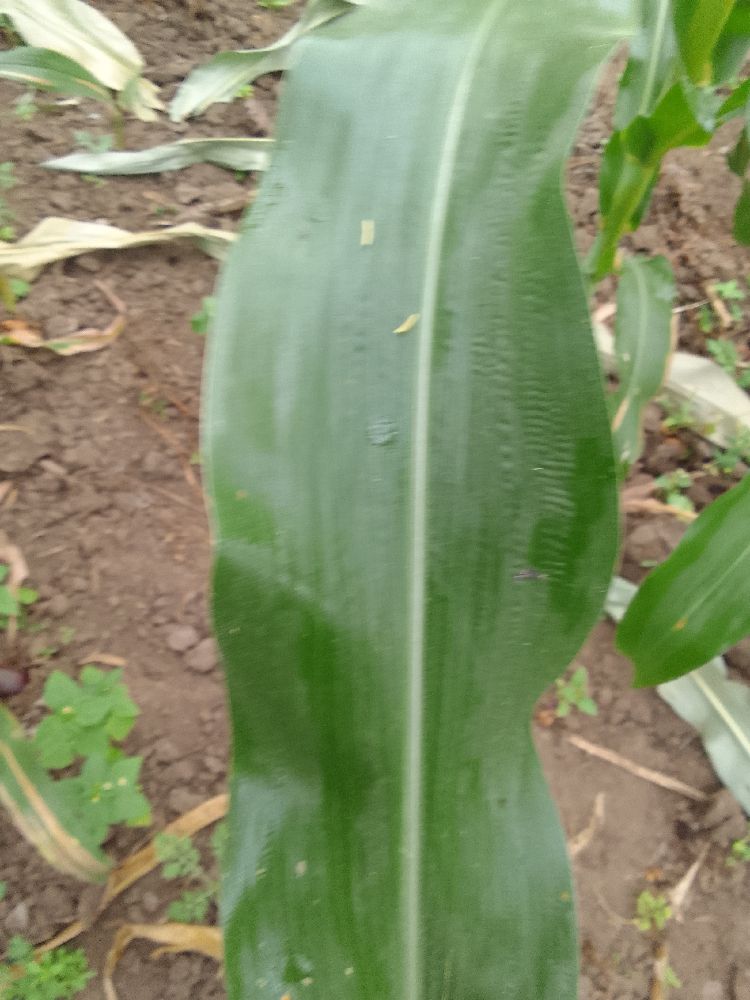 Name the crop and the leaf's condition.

maize, healthy
